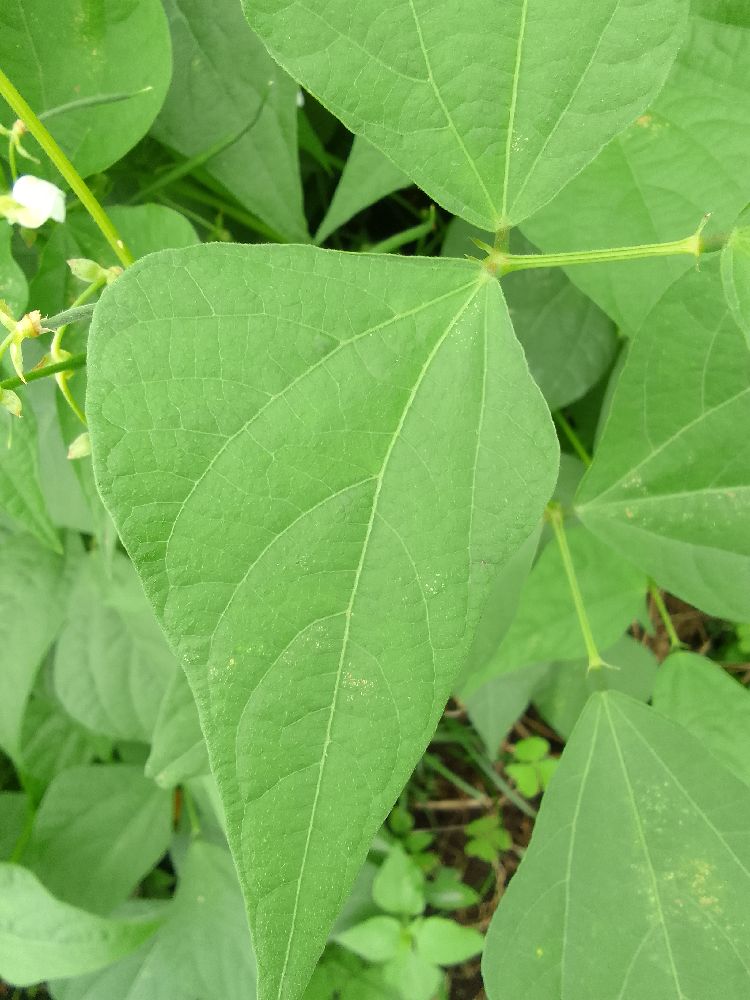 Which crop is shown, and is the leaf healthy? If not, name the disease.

common bean, healthy
